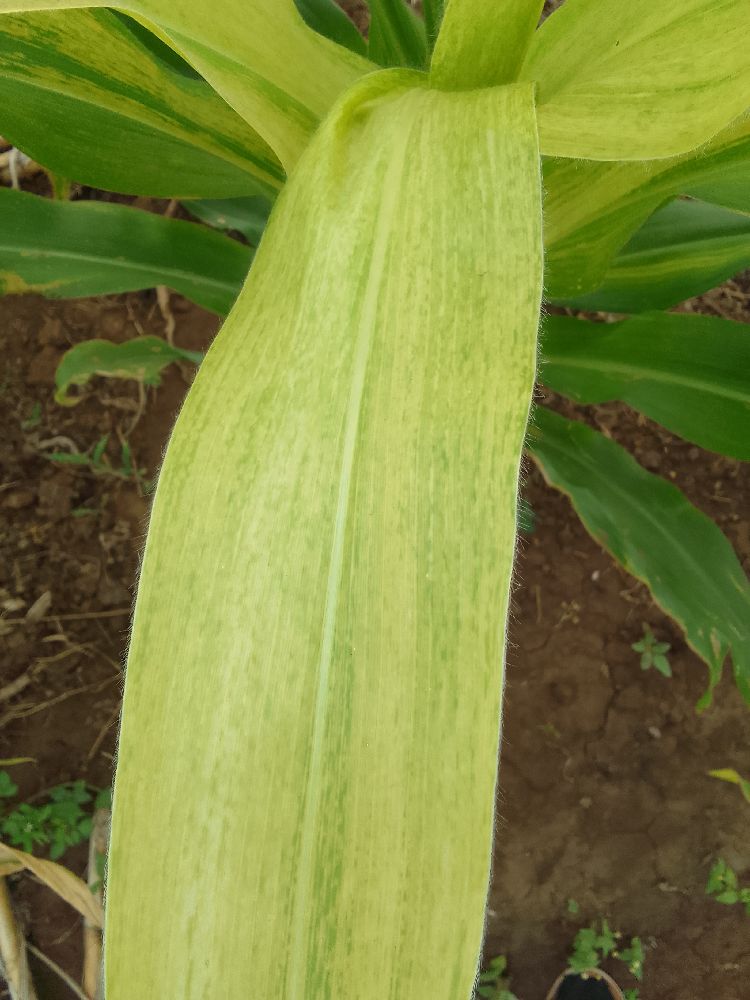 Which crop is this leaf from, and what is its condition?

maize, maize lethal necrosis
